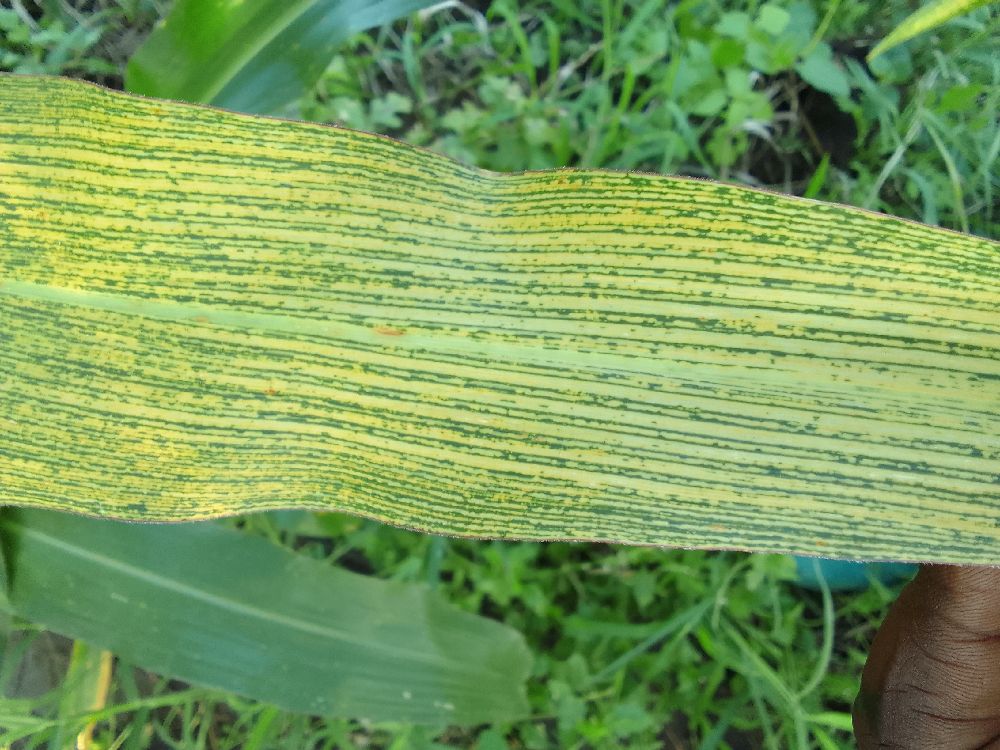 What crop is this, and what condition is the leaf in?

maize, maize streak virus
